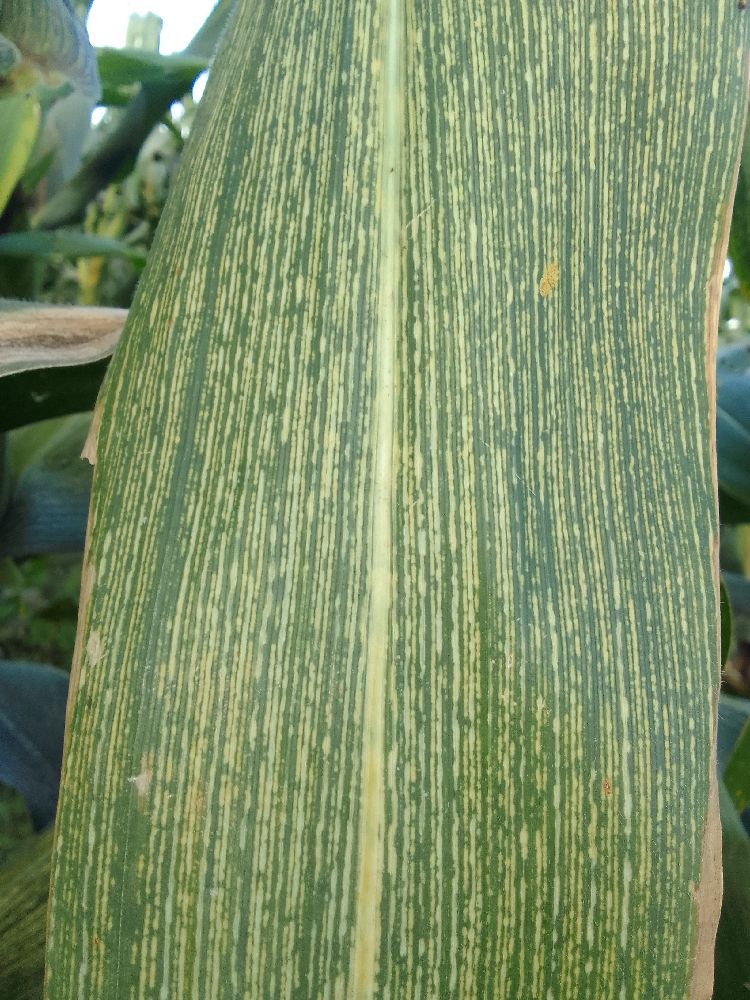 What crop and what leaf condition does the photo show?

maize, maize streak virus
